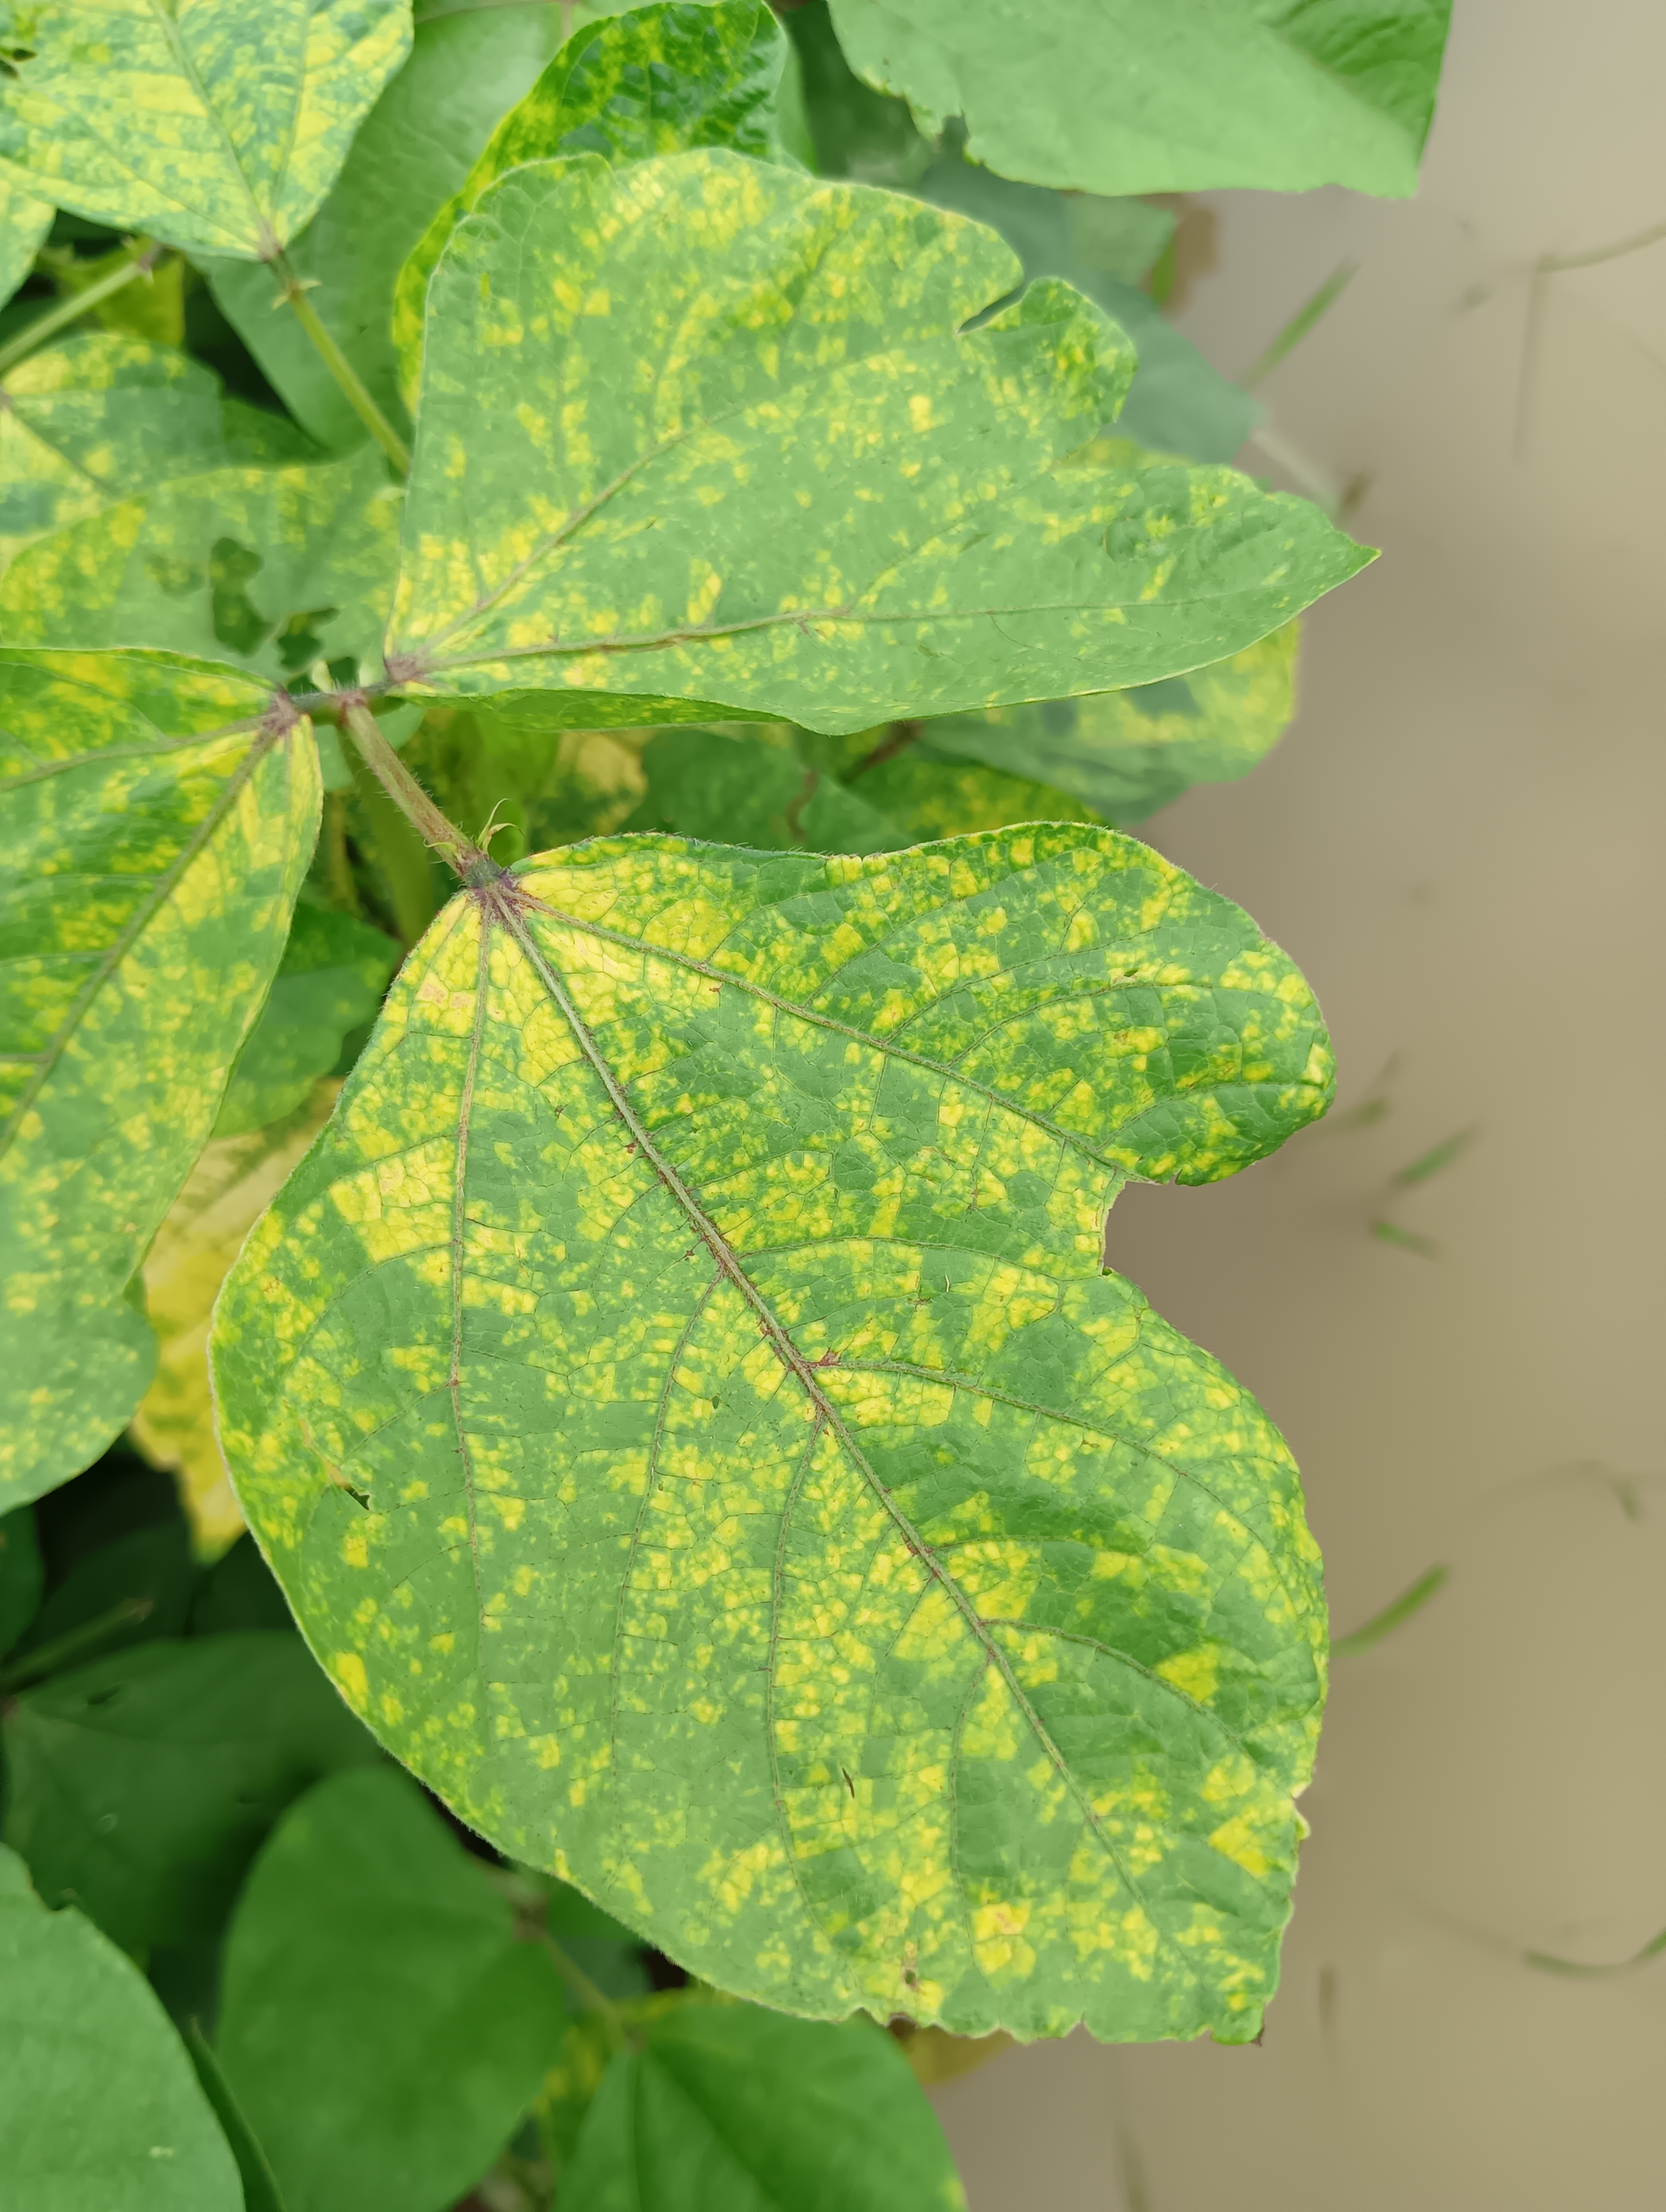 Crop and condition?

mungbean, yellow mosaic
